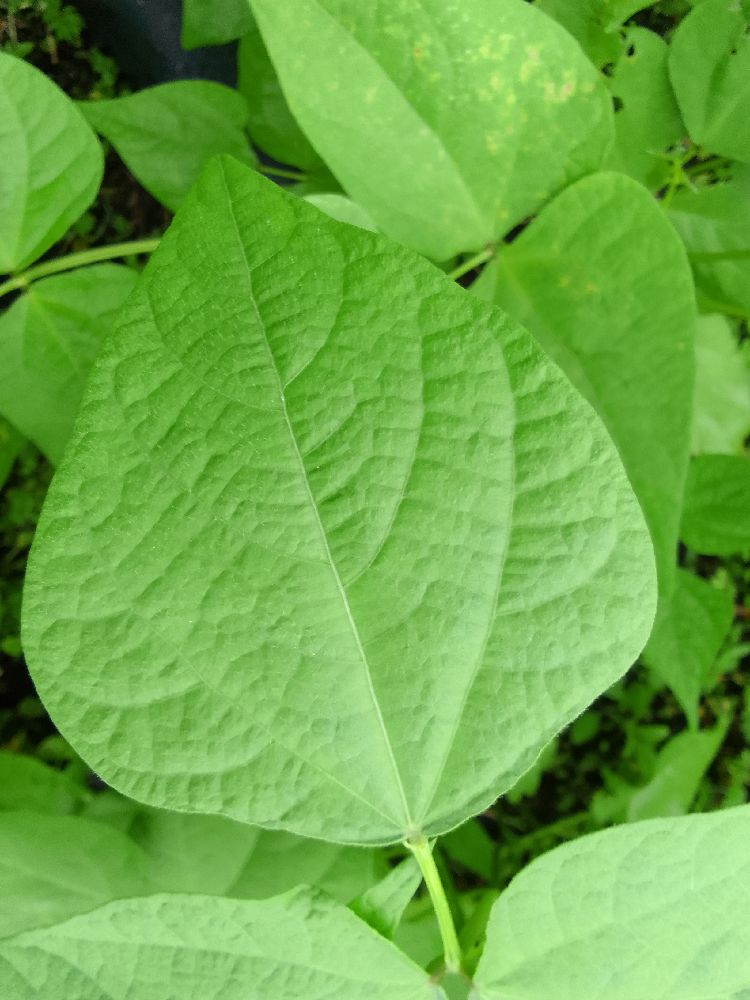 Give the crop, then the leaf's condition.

common bean, healthy
